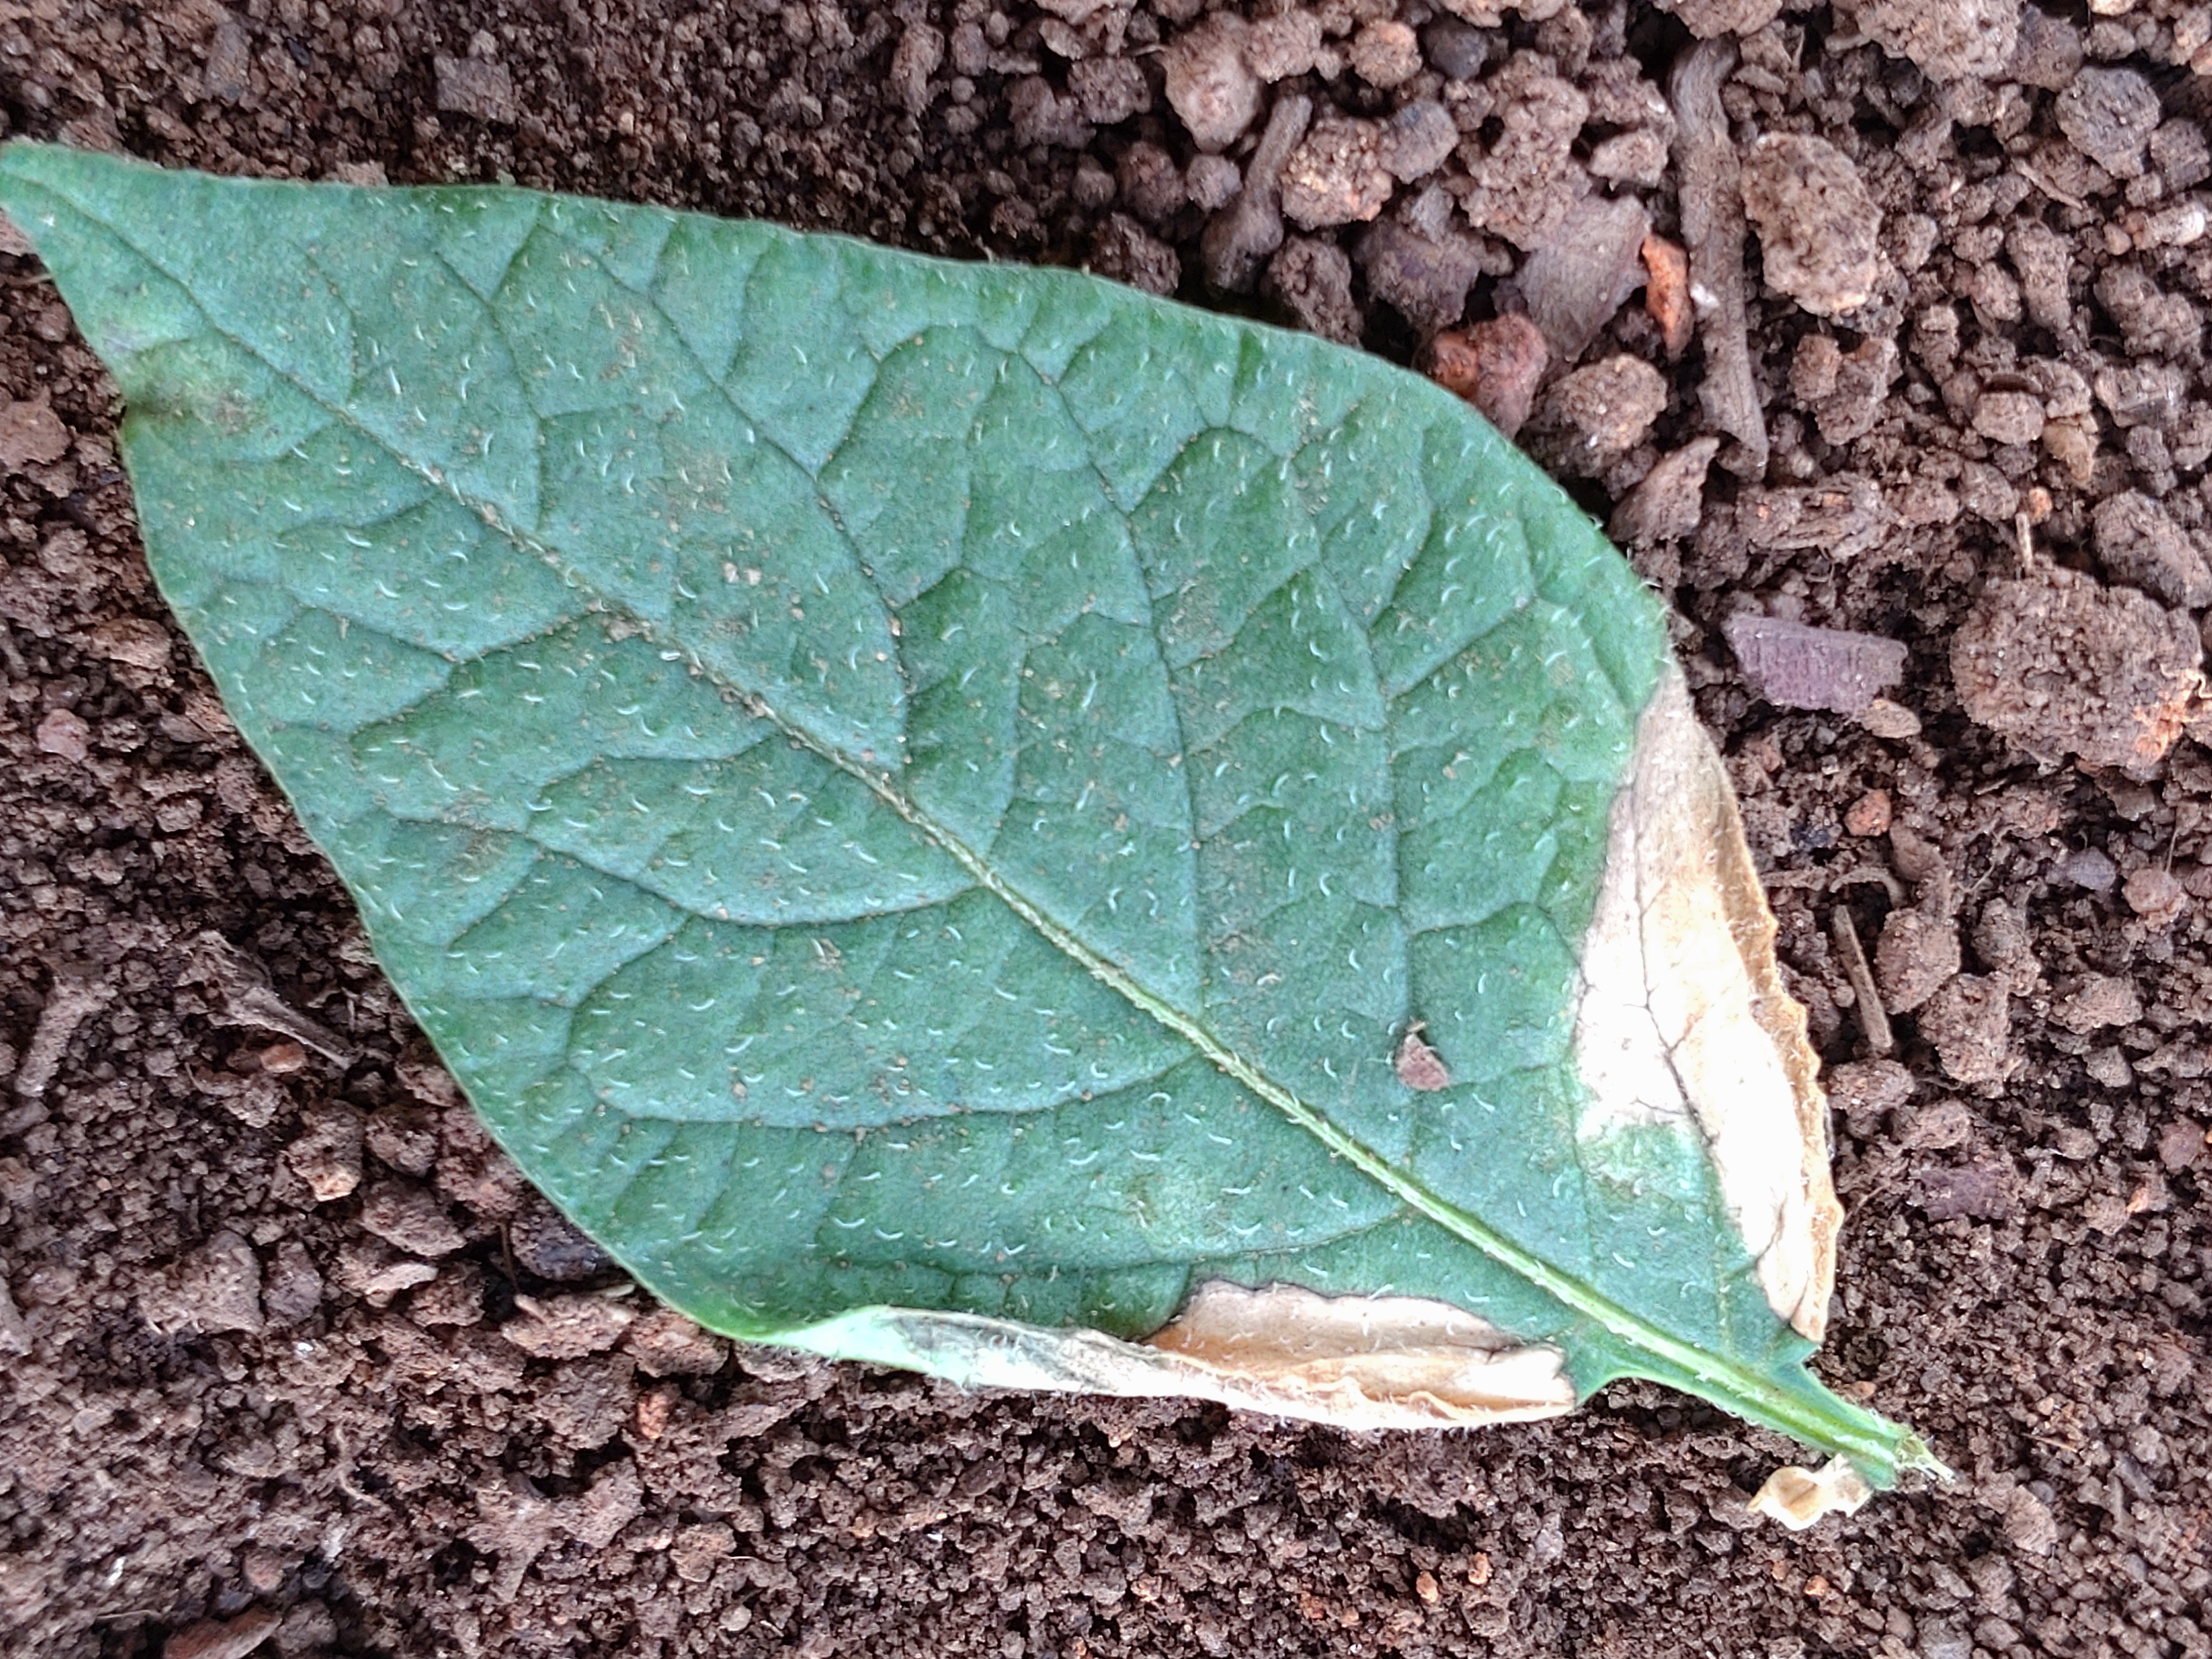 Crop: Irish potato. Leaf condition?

early blight
